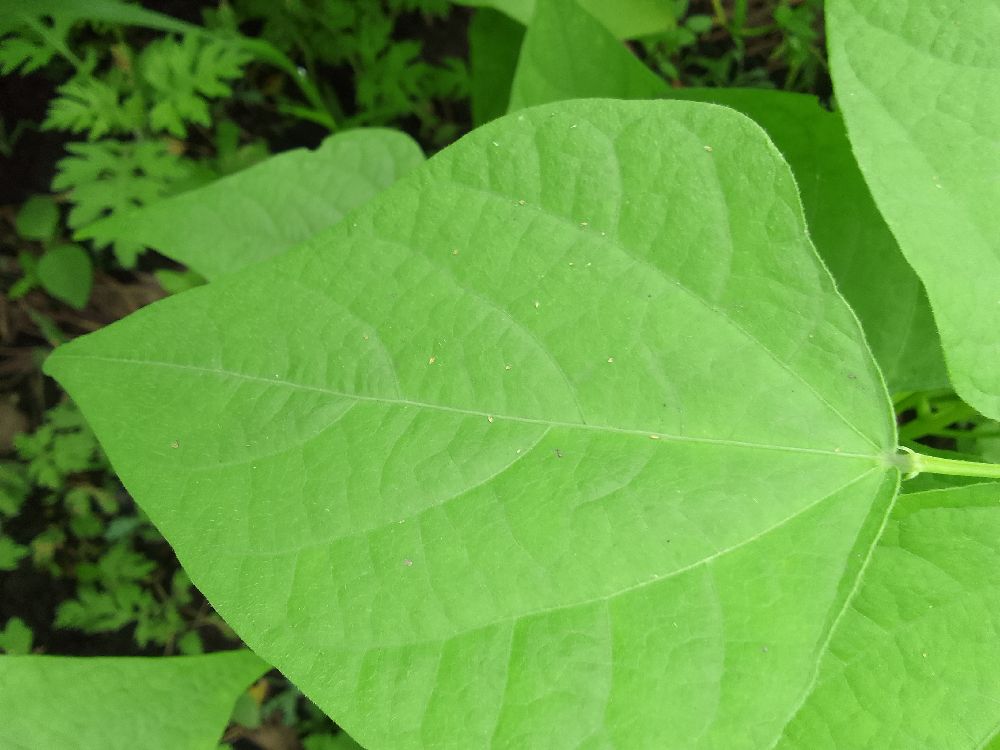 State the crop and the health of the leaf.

common bean, healthy
